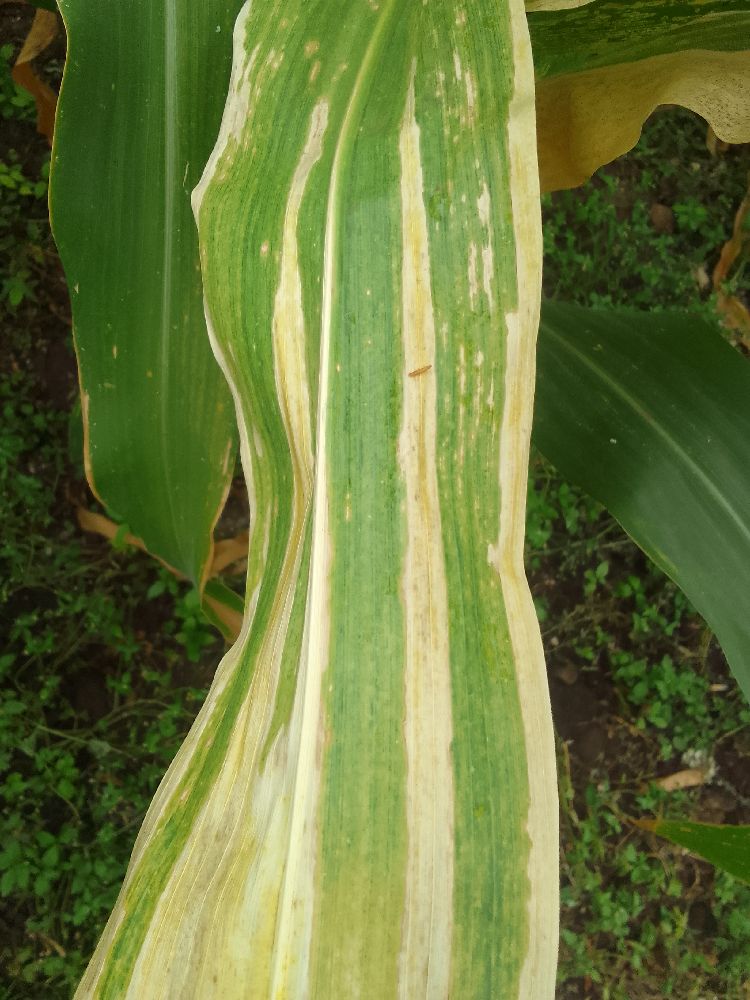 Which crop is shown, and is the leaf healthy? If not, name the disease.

maize, maize lethal necrosis
